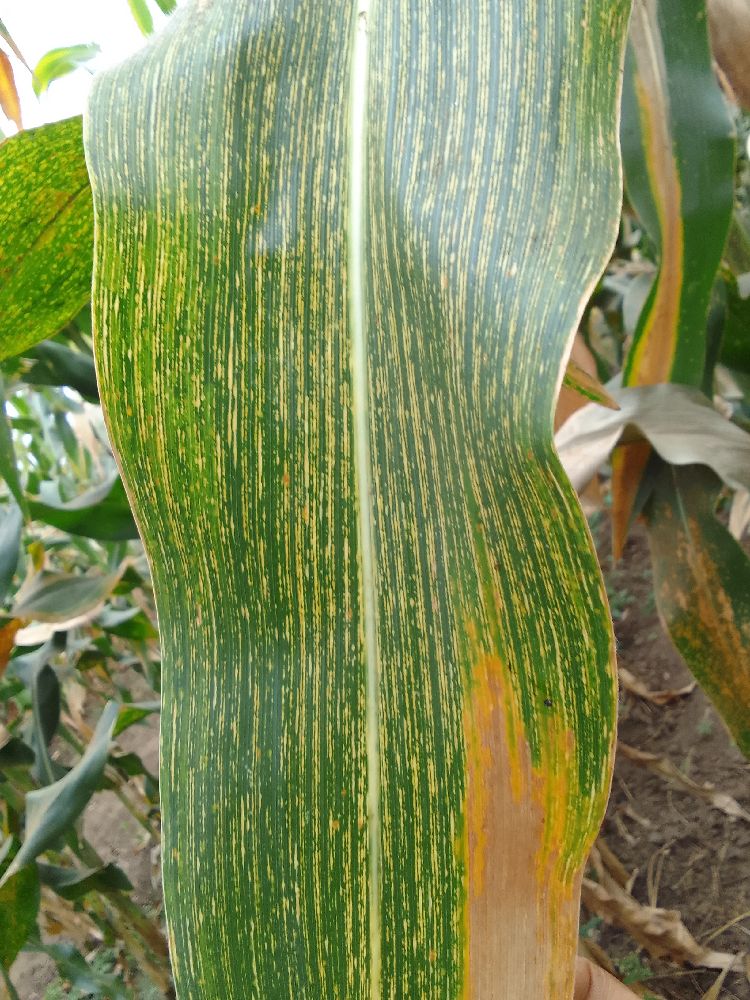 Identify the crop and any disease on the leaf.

maize, maize streak virus
